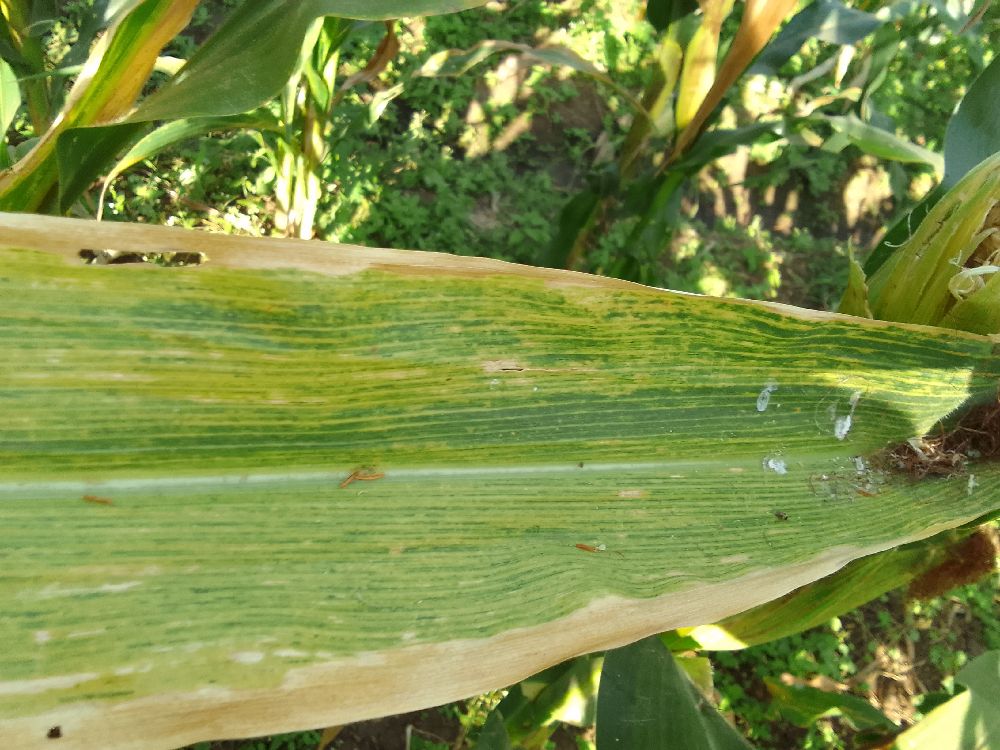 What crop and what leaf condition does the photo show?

maize, maize lethal necrosis
